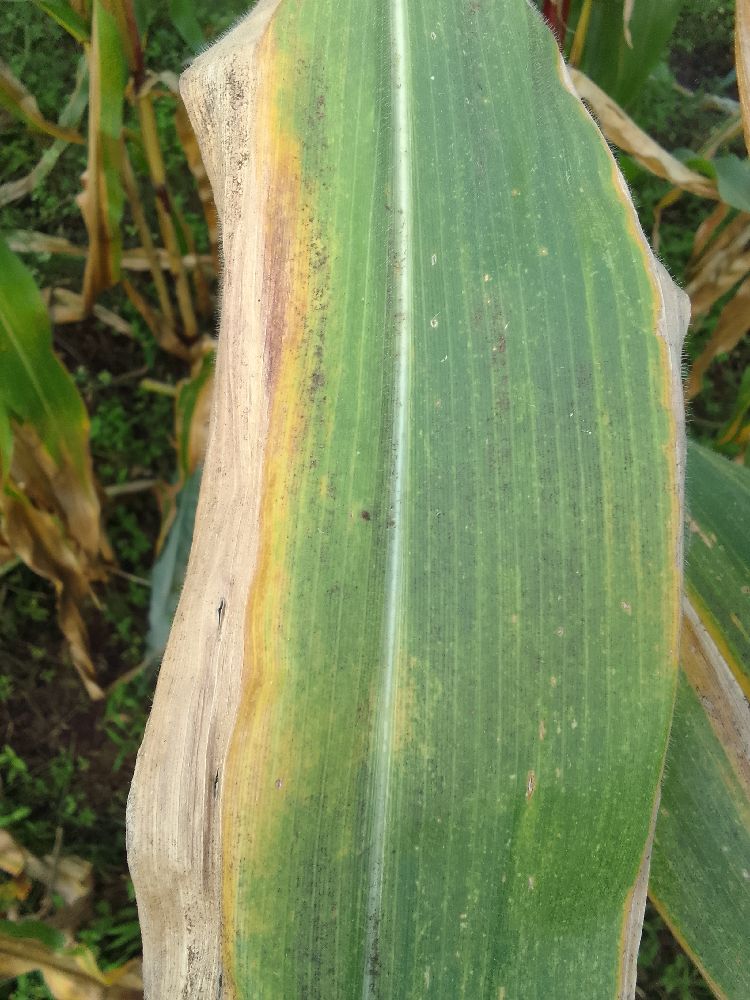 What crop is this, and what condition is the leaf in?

maize, maize lethal necrosis
